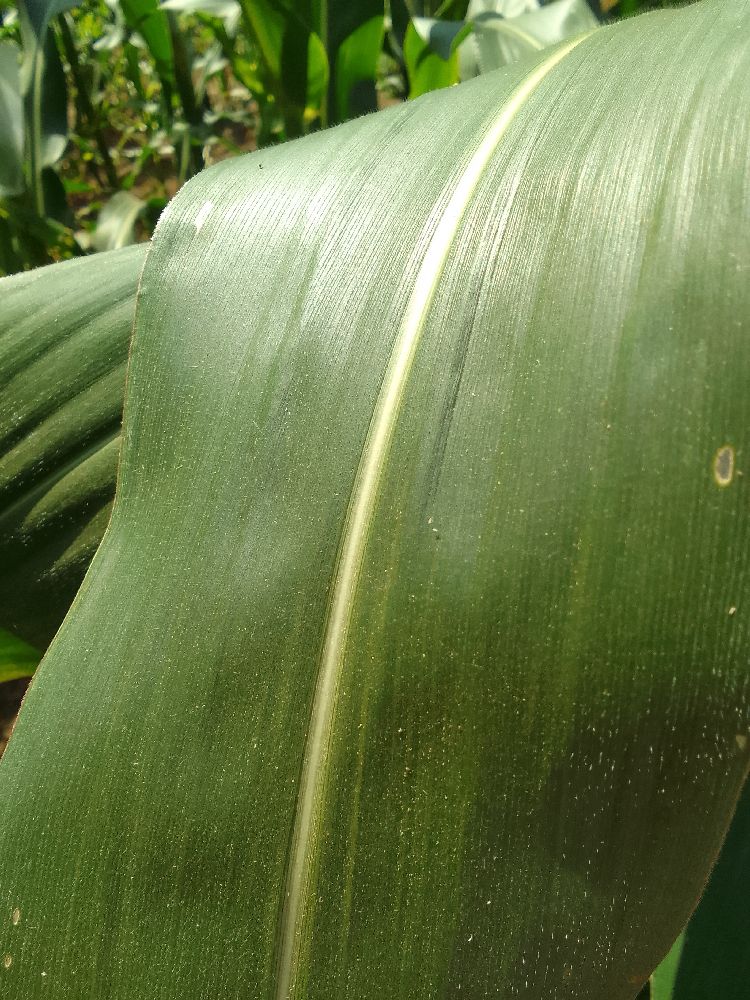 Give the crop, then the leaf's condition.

maize, healthy
